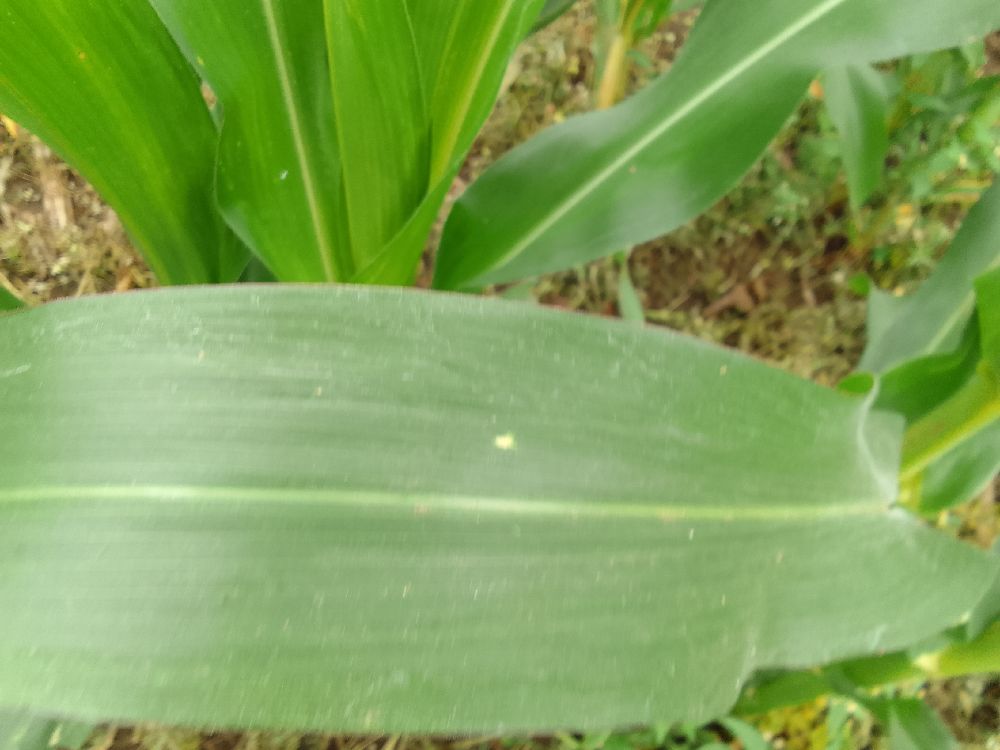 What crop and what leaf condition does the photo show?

maize, healthy
